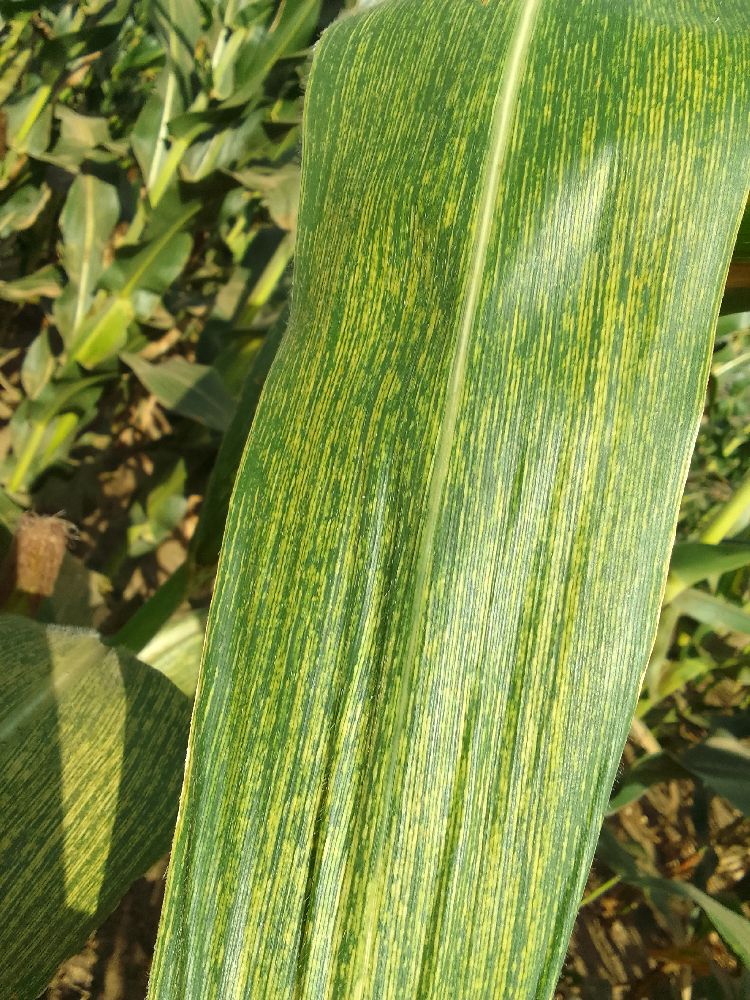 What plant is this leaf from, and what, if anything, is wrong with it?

maize, maize streak virus
